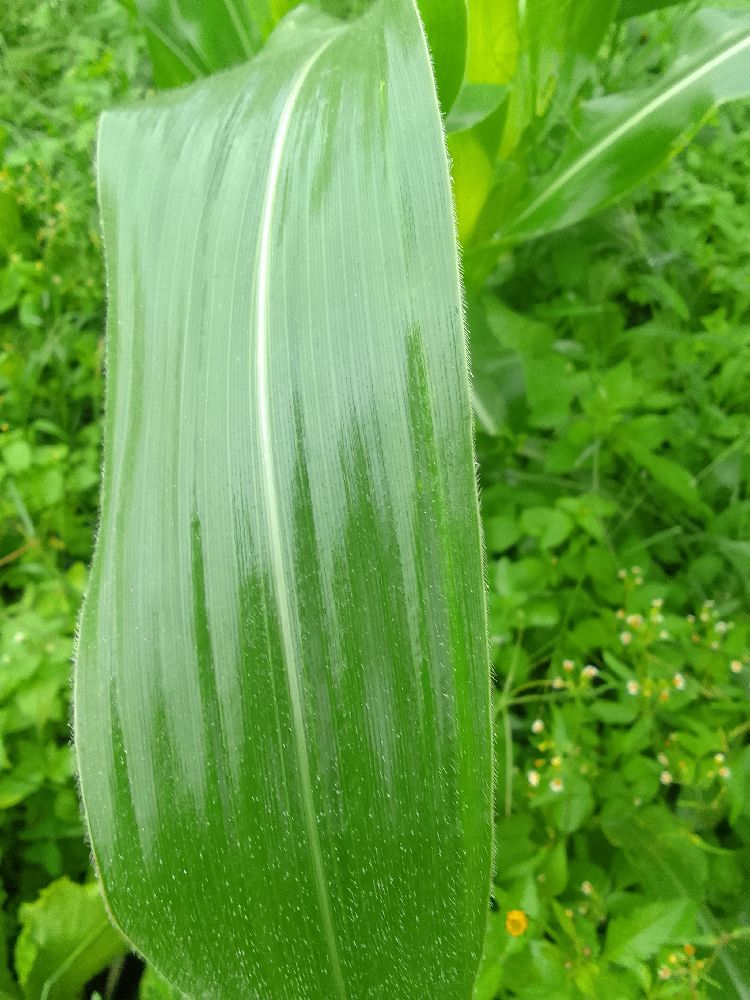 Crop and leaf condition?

maize, healthy
